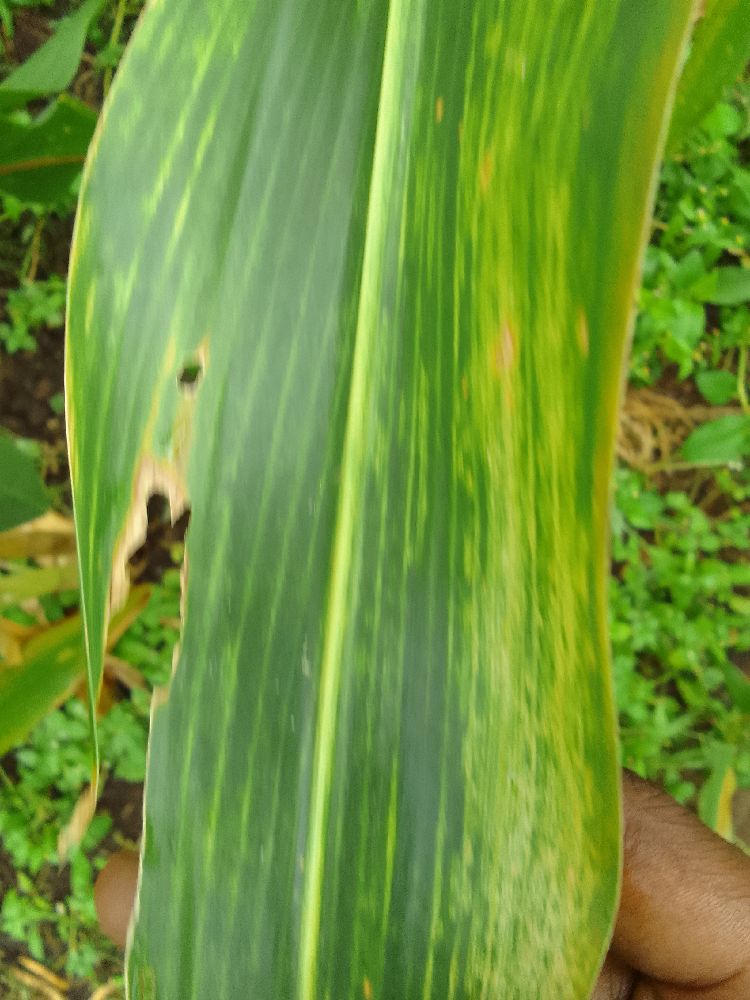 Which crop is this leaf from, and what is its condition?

maize, maize lethal necrosis
